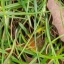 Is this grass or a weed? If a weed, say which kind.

grass
